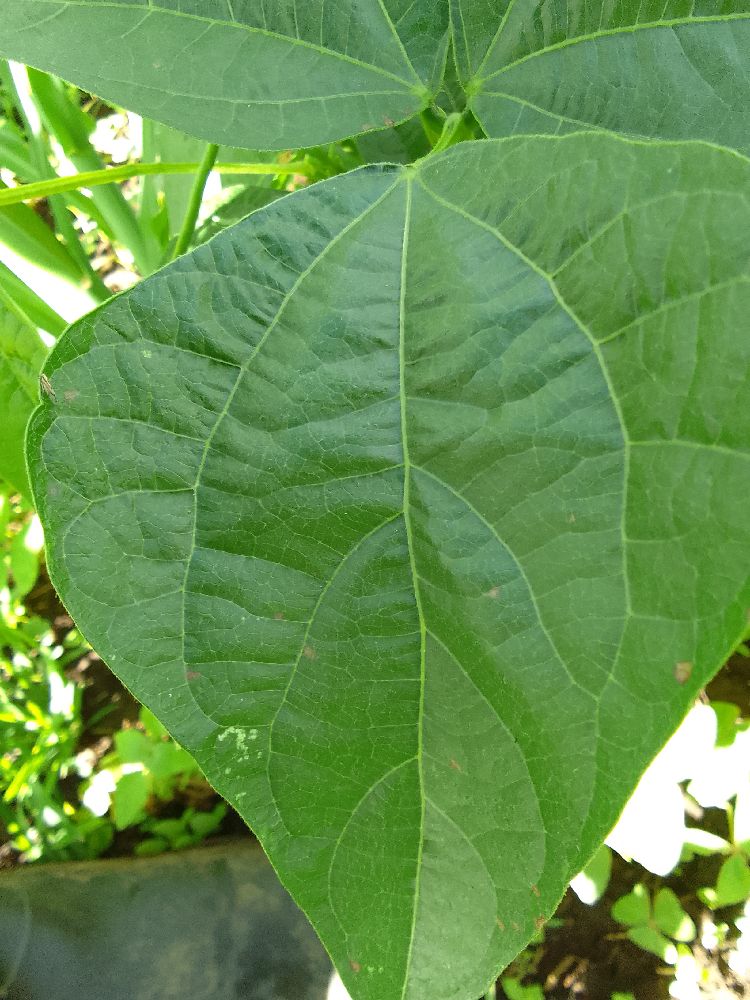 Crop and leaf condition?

common bean, healthy
